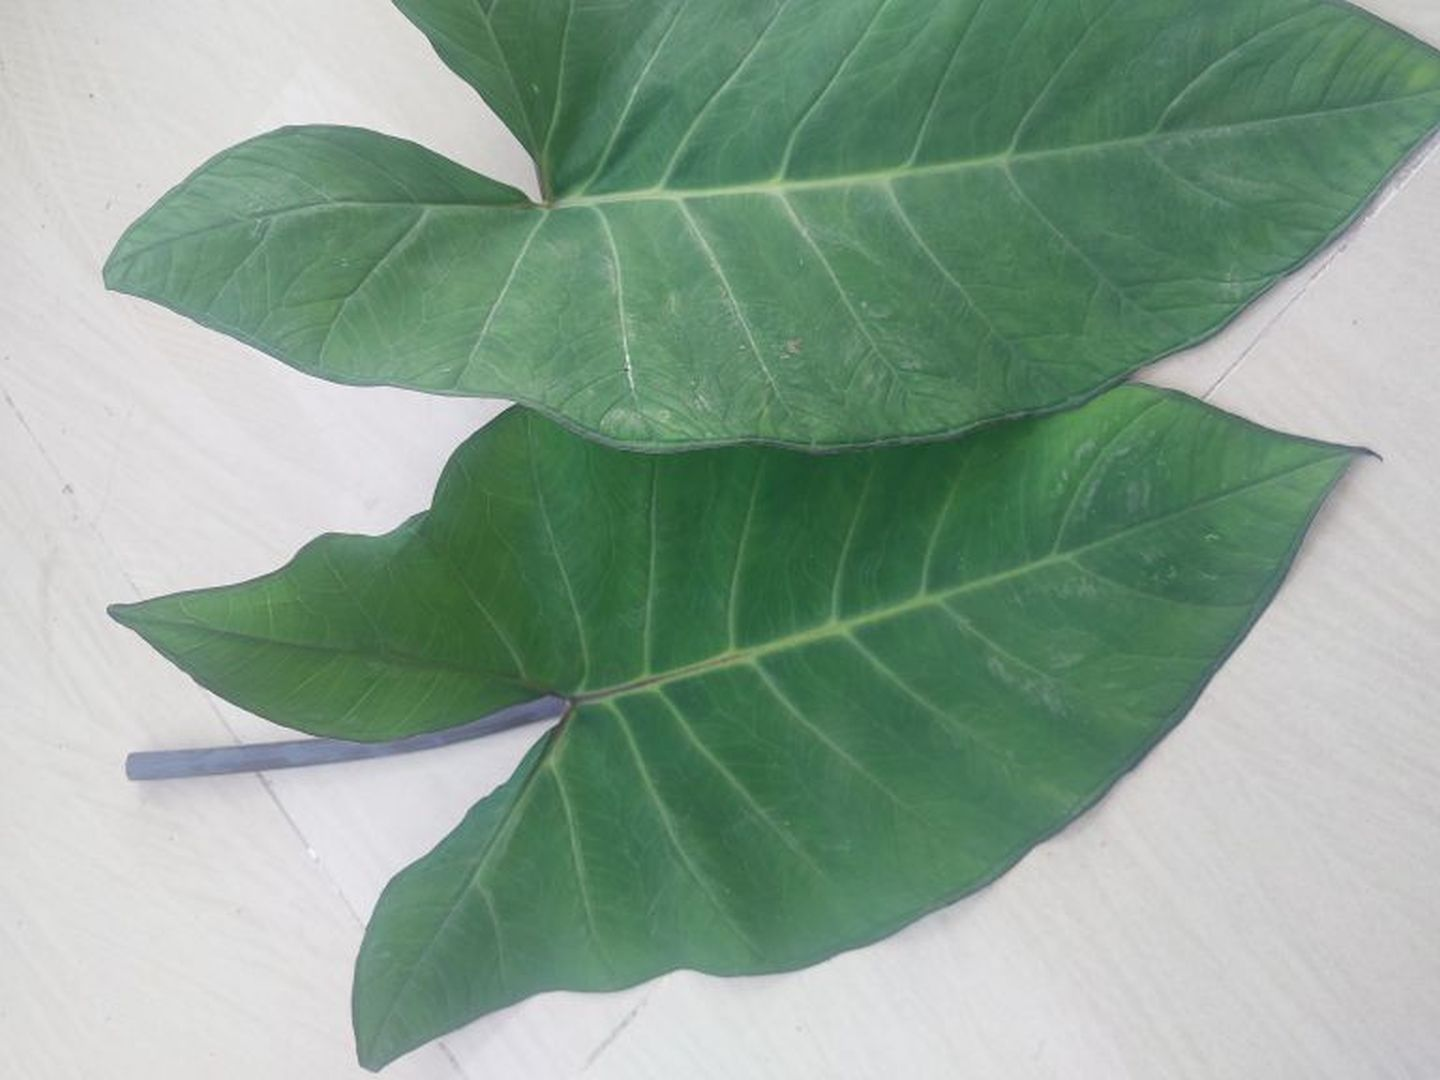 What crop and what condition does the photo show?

taro, healthy
